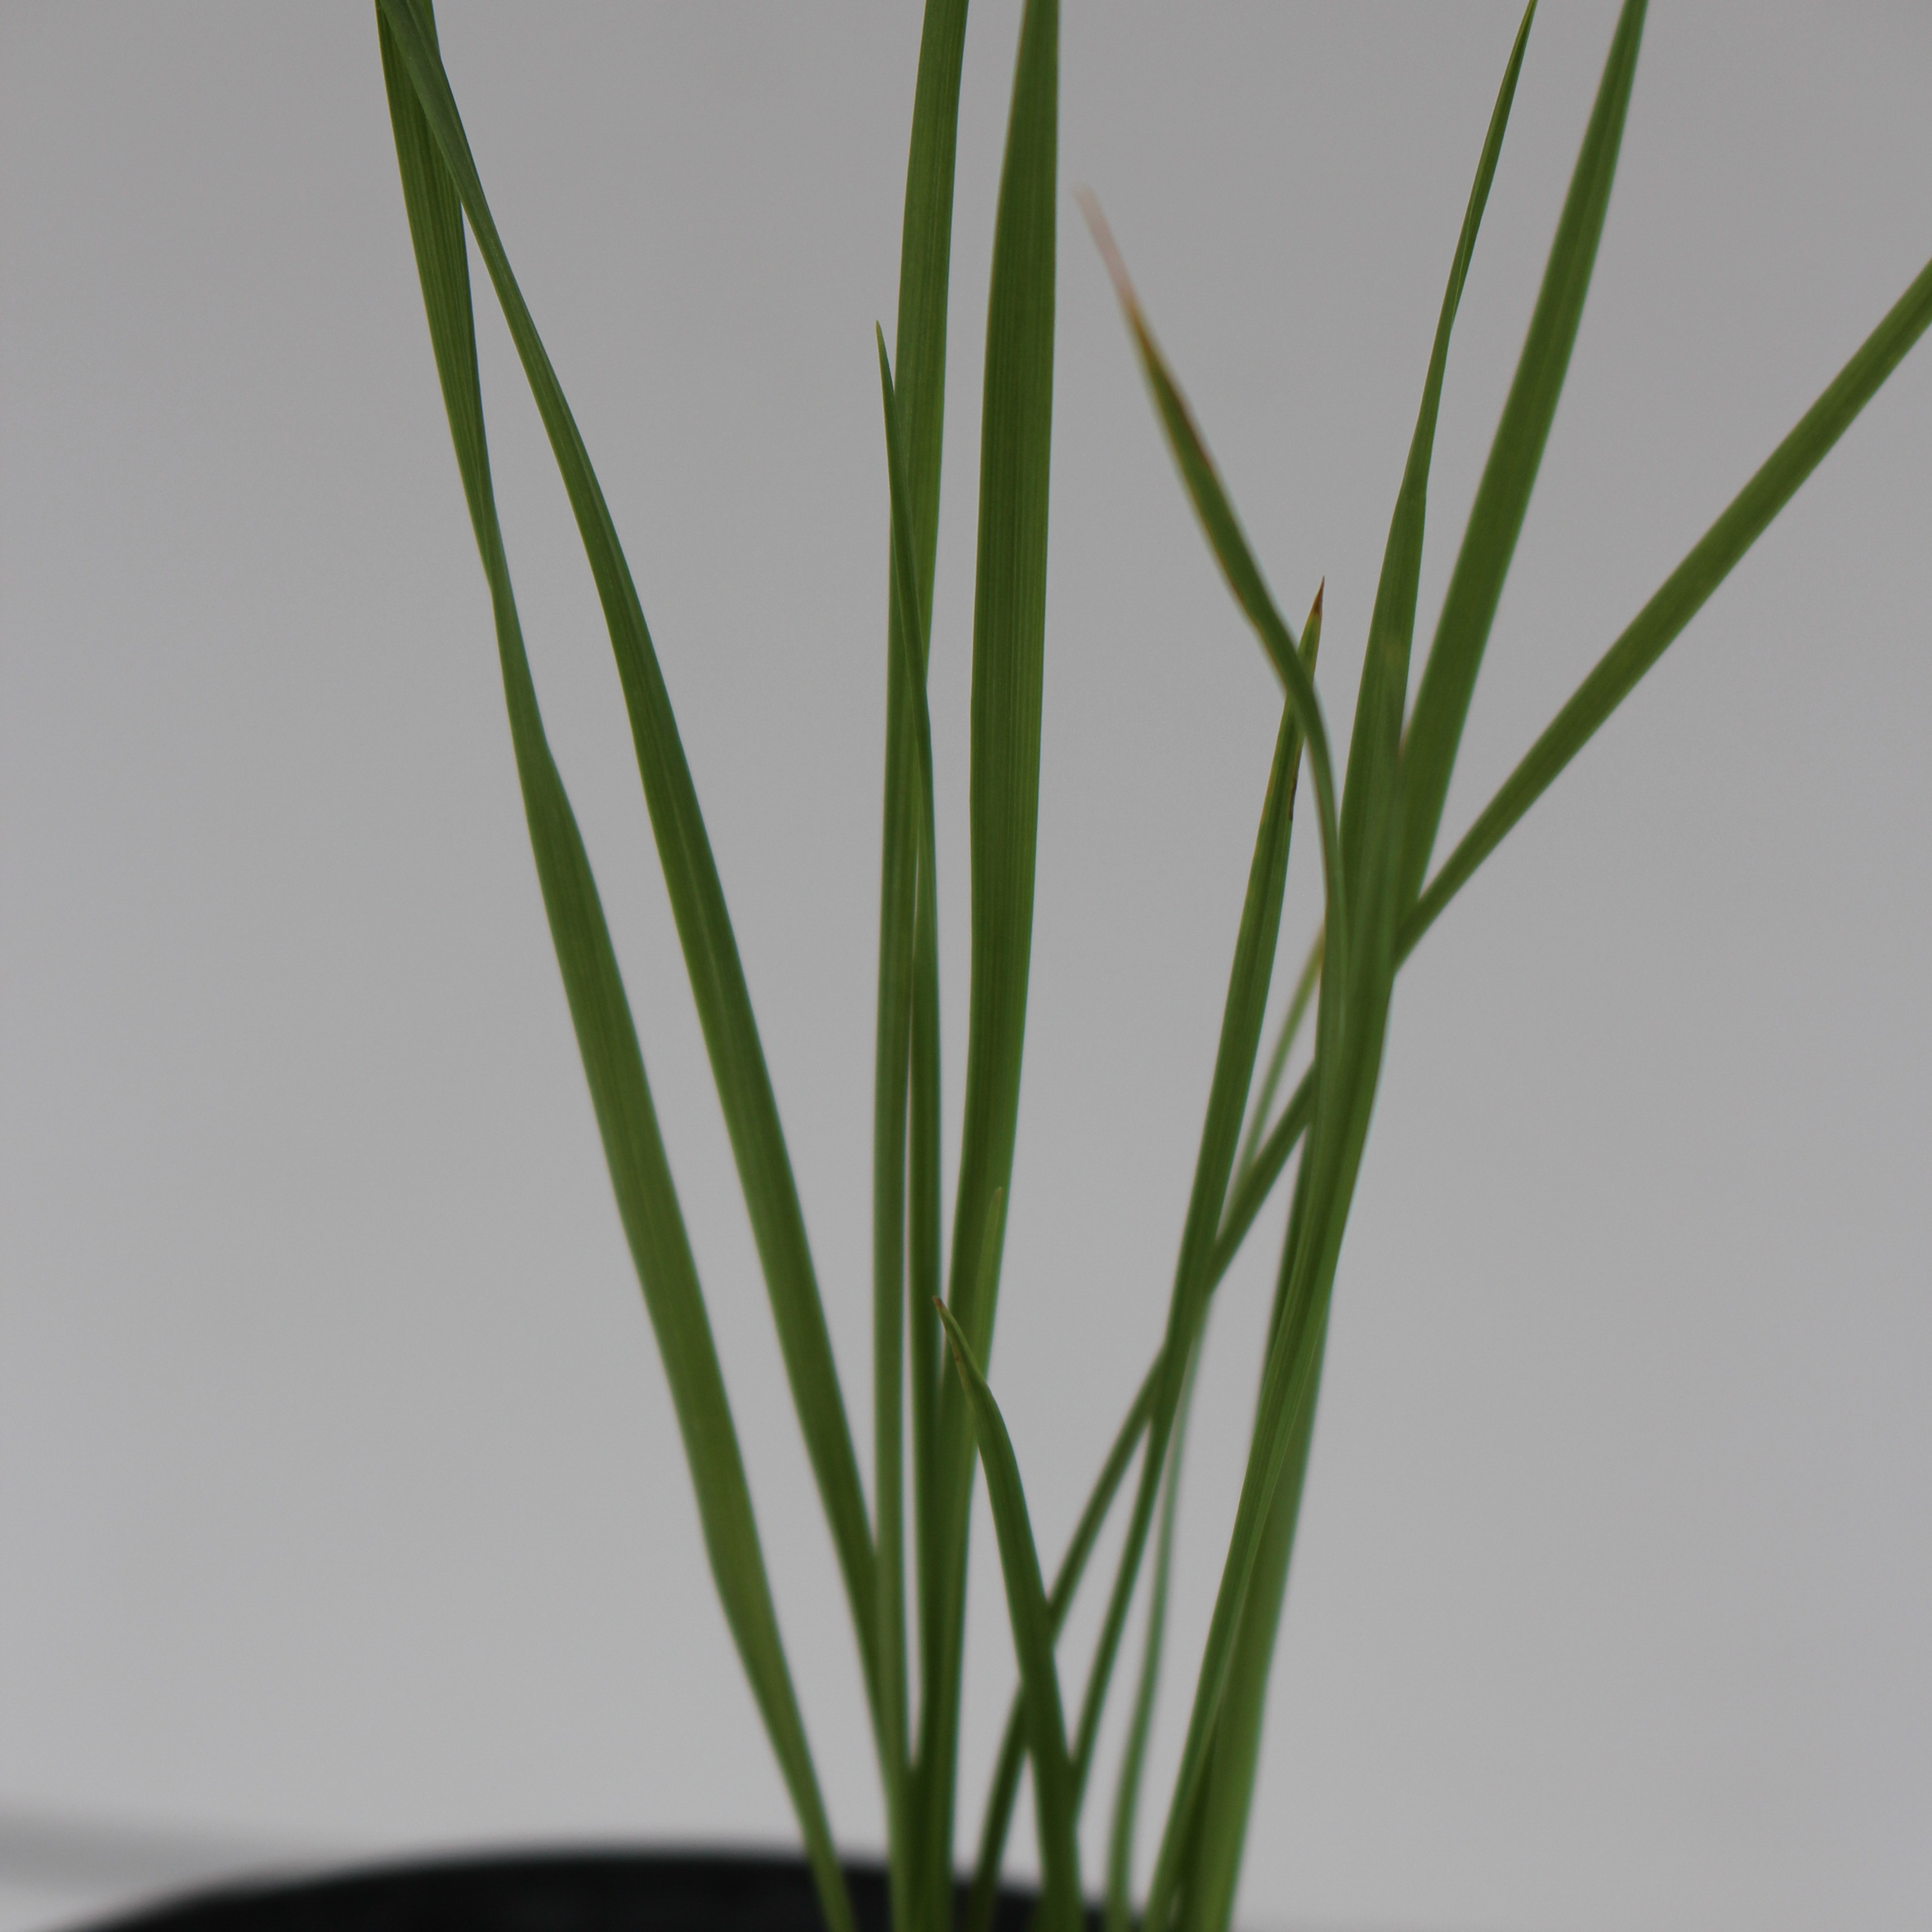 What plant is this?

Lolium multiflorum
